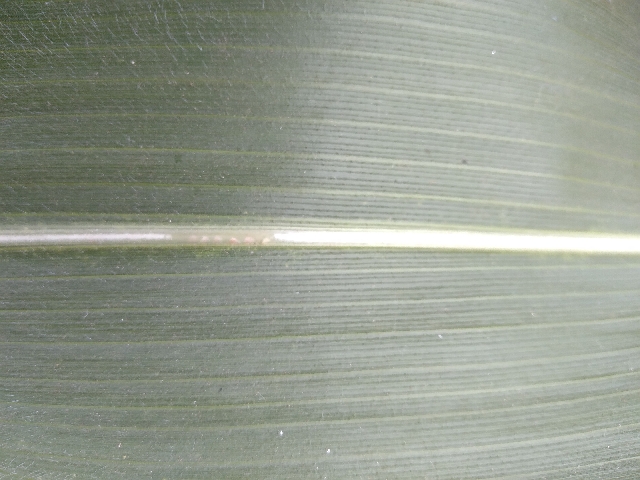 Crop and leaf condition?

maize, healthy
